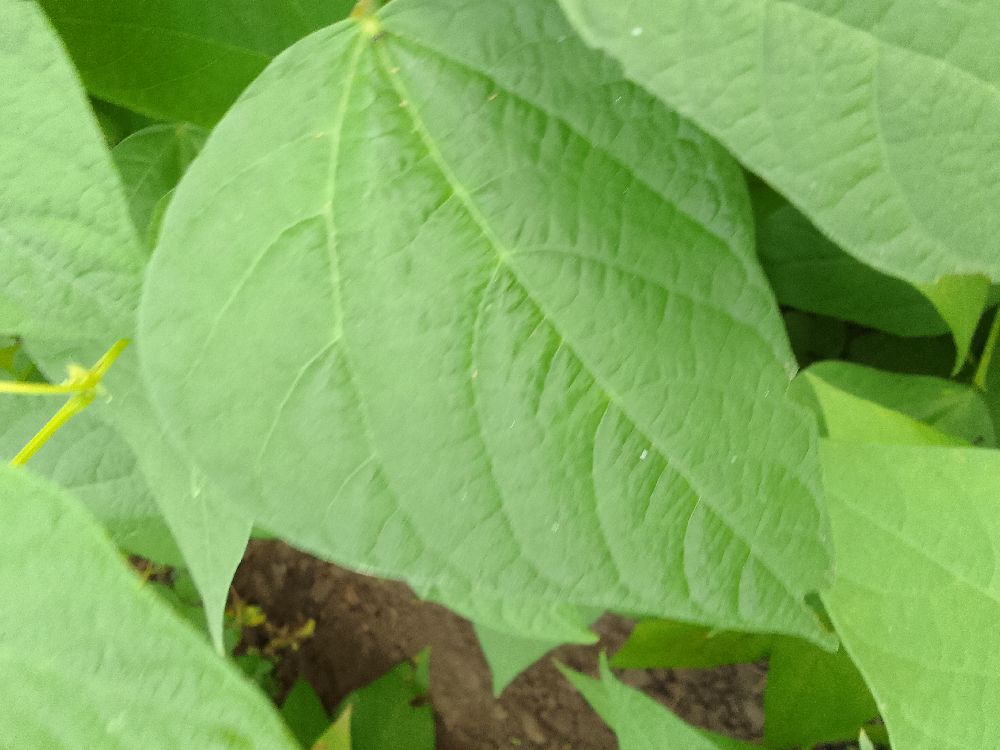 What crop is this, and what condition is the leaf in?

common bean, healthy
